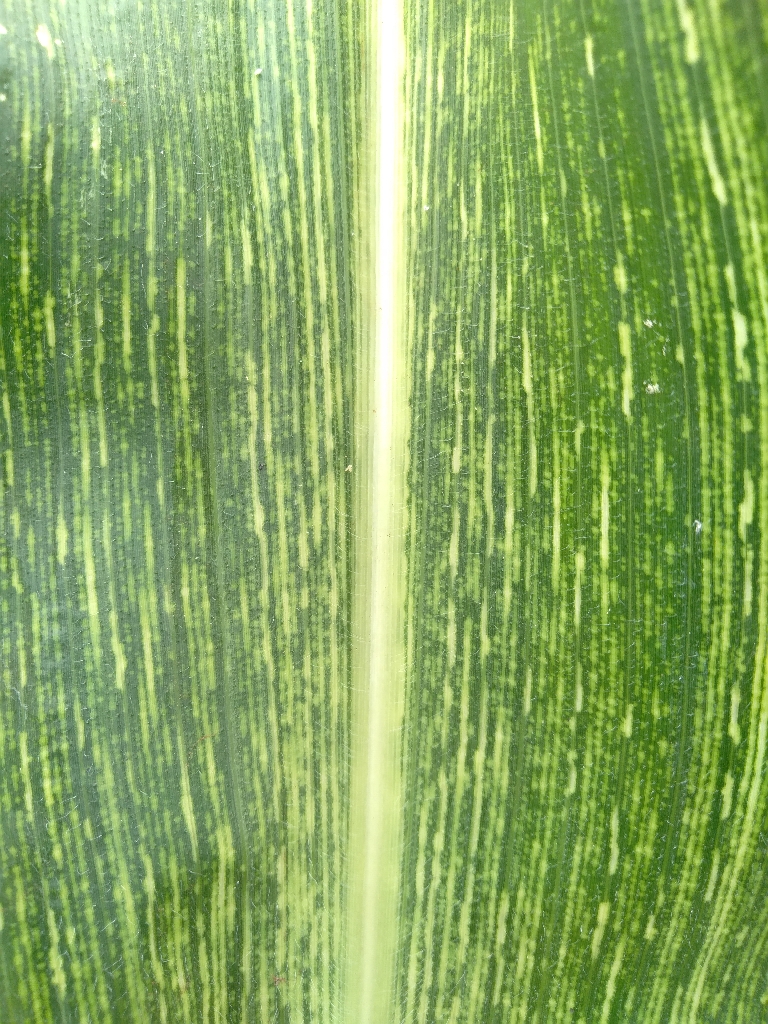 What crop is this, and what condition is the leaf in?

maize, maize streak virus
